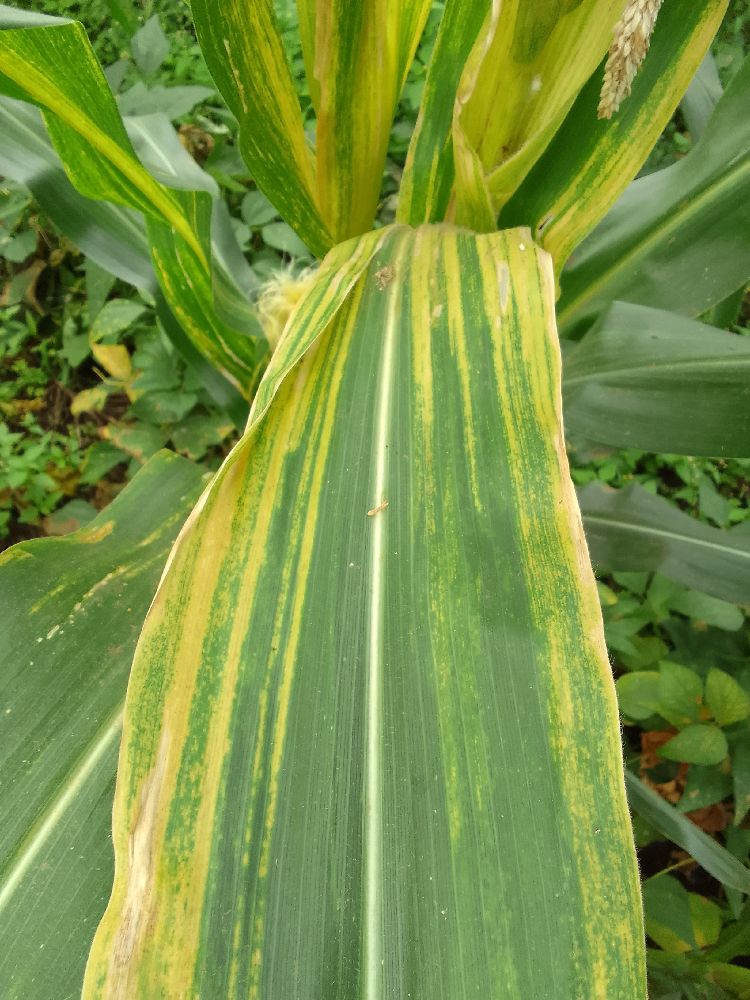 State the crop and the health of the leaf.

maize, maize lethal necrosis
